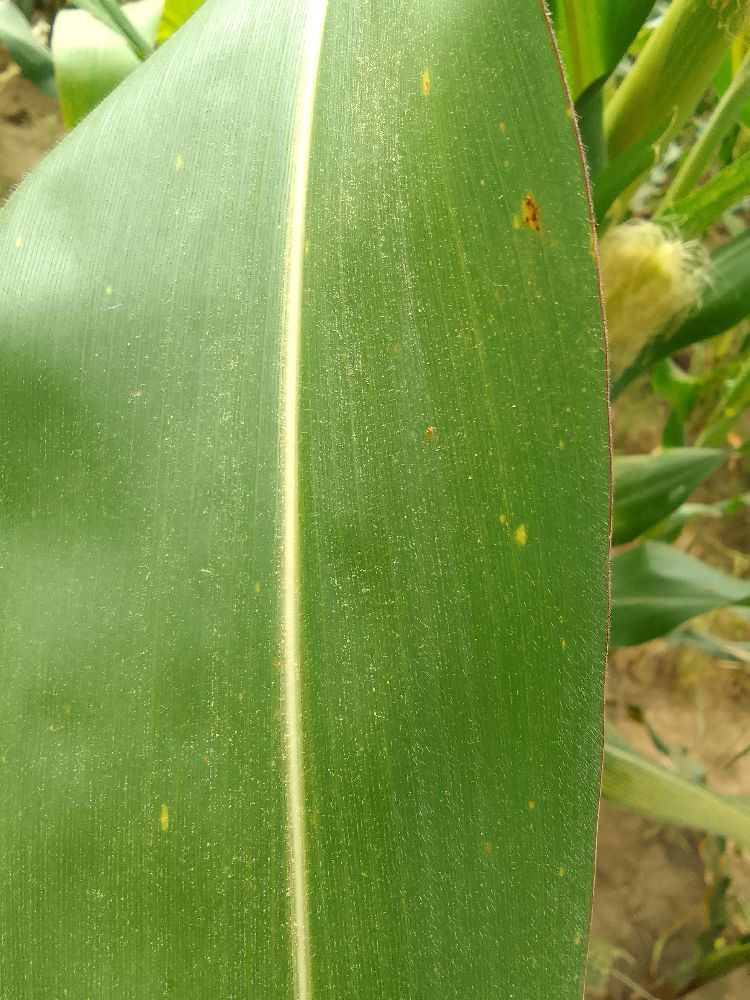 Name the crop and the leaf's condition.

maize, healthy
